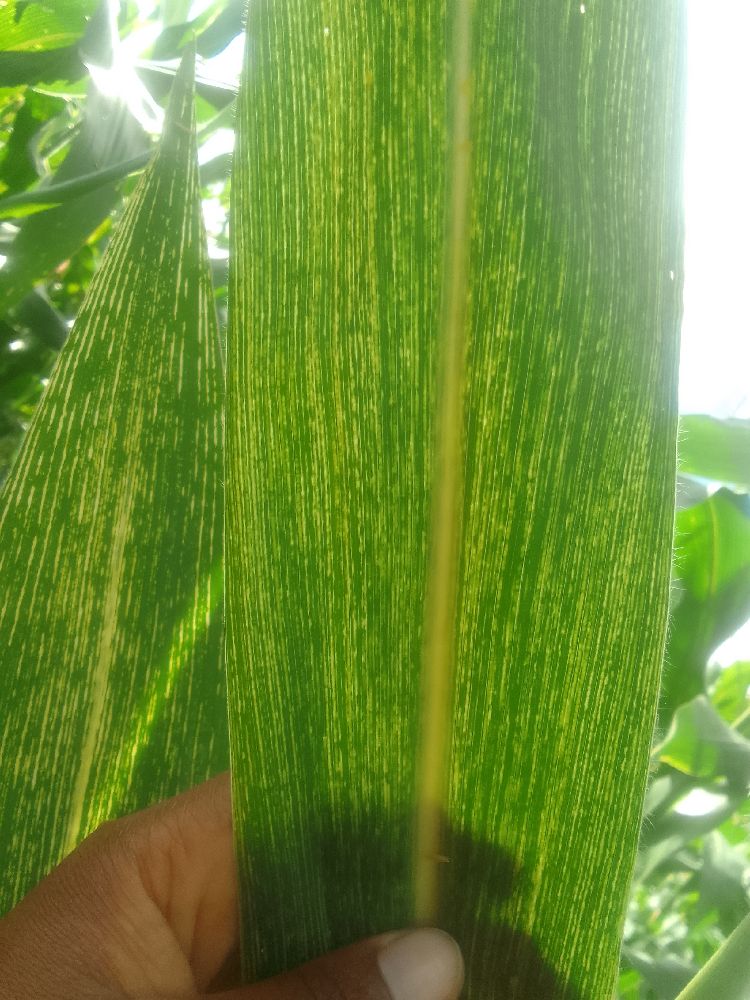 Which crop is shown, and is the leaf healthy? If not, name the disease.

maize, maize streak virus
